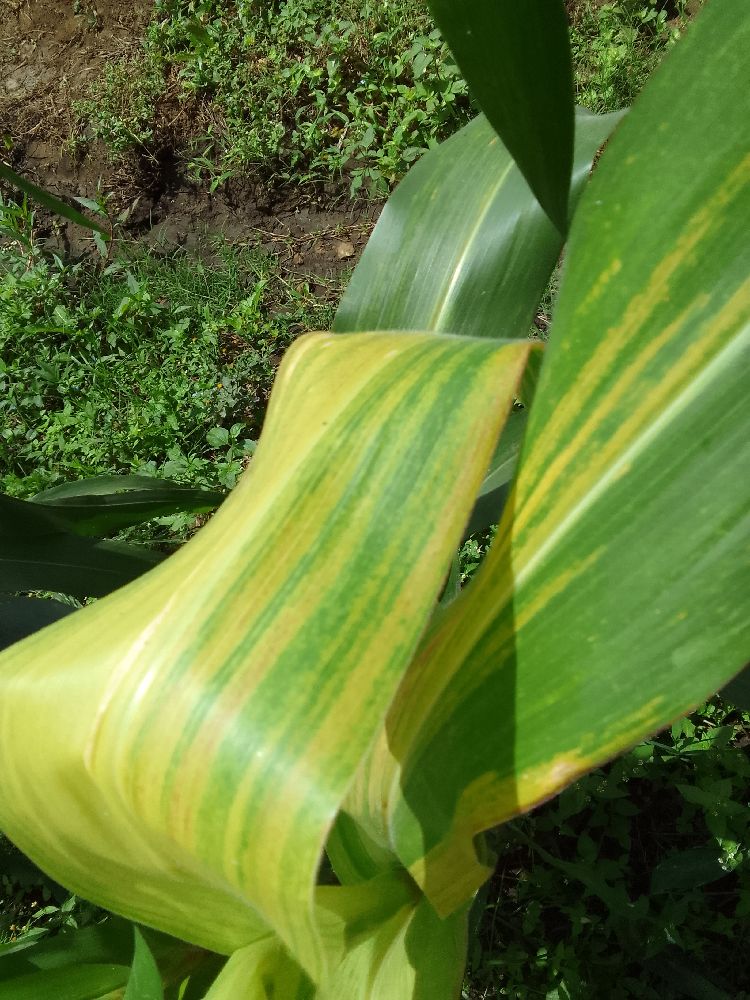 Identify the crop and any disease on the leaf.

maize, maize lethal necrosis
